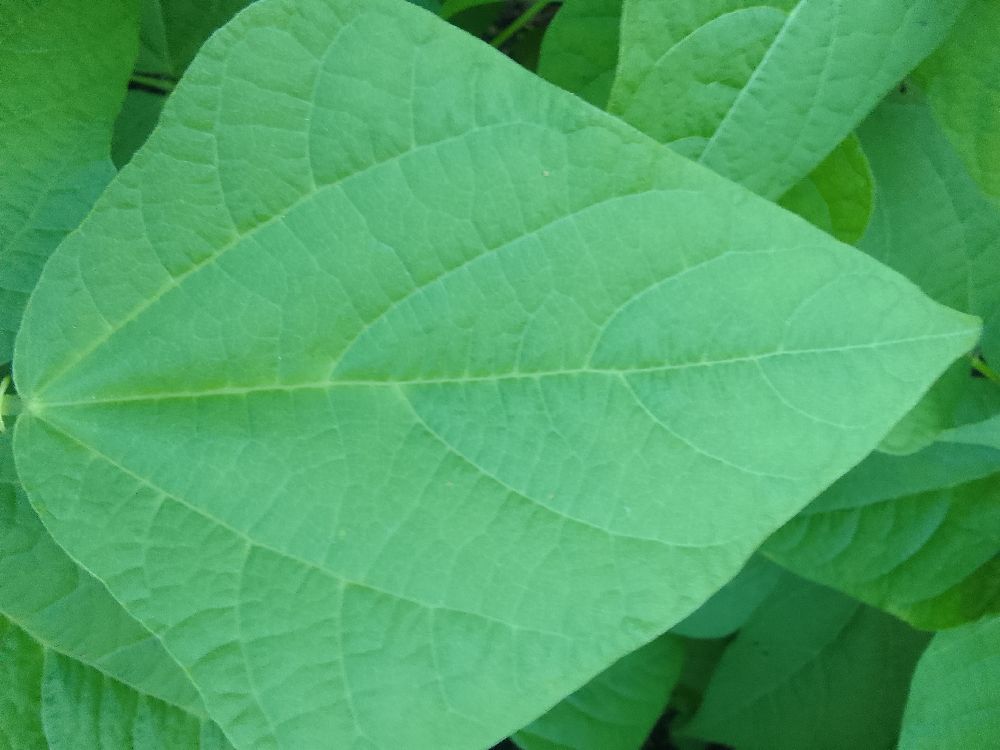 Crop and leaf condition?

common bean, healthy
